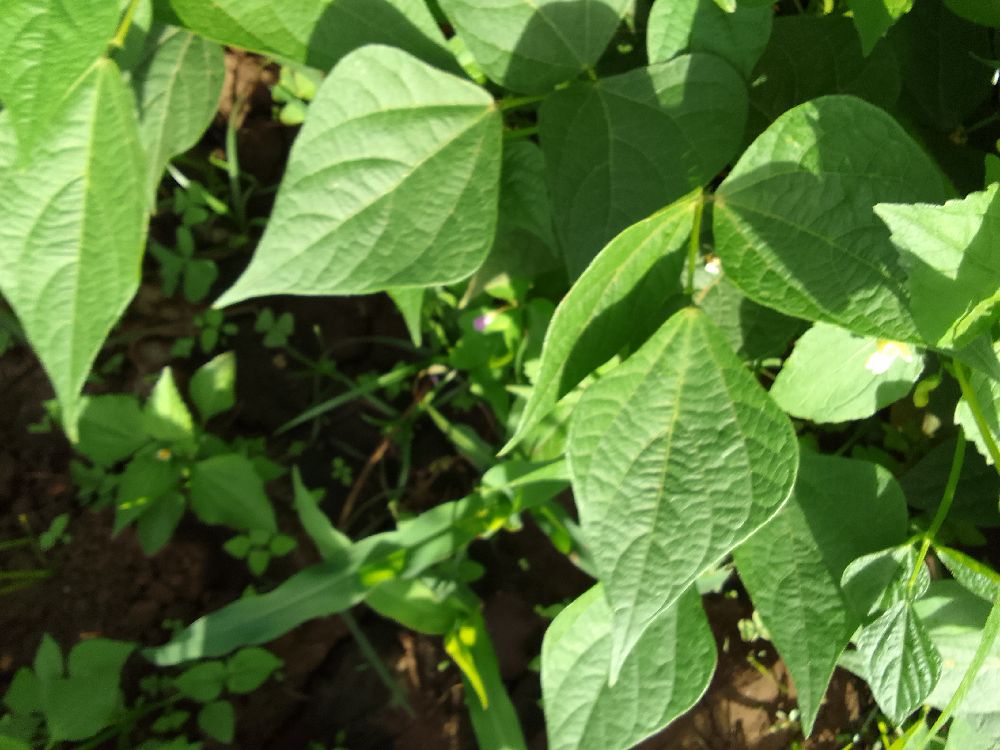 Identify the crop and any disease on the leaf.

common bean, healthy
